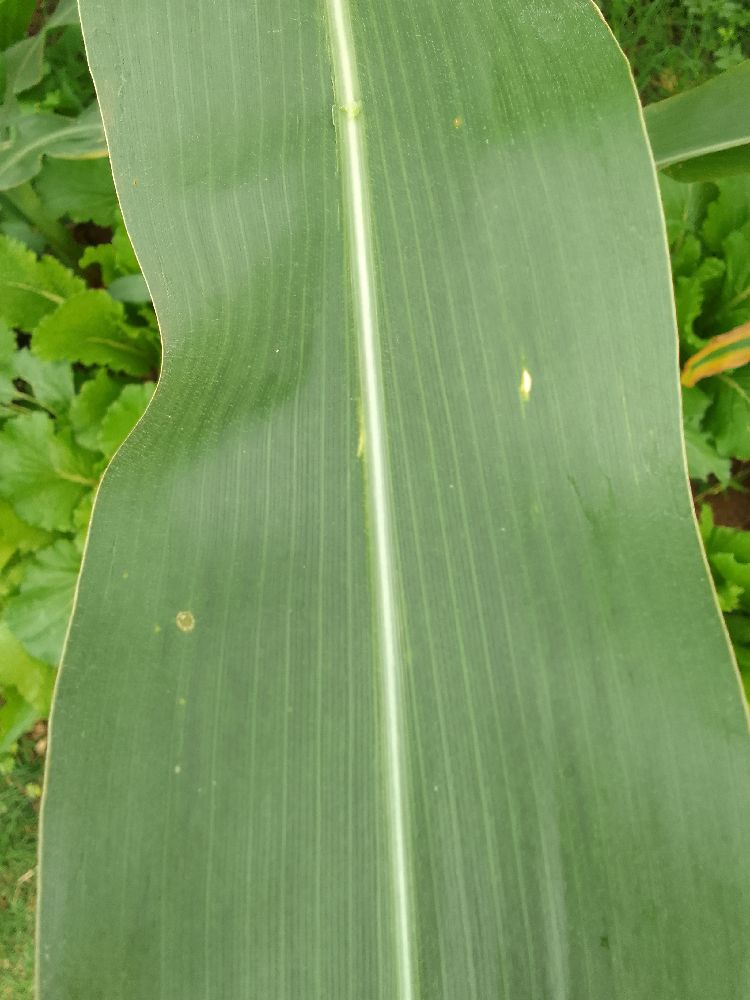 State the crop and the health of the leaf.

maize, healthy
